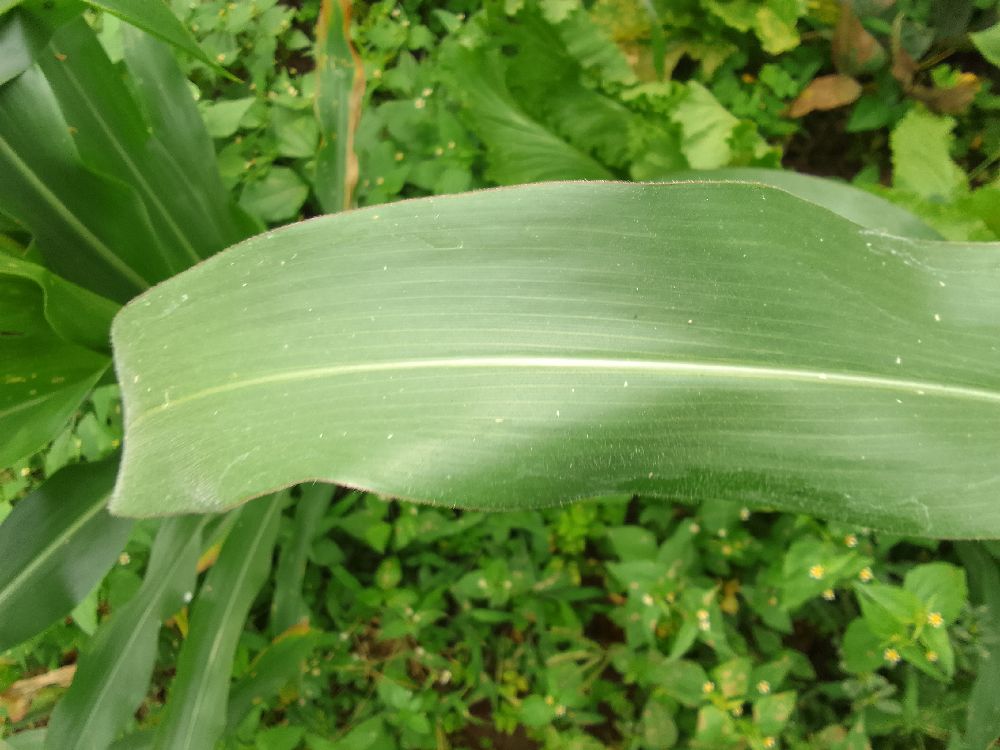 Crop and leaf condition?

maize, healthy
